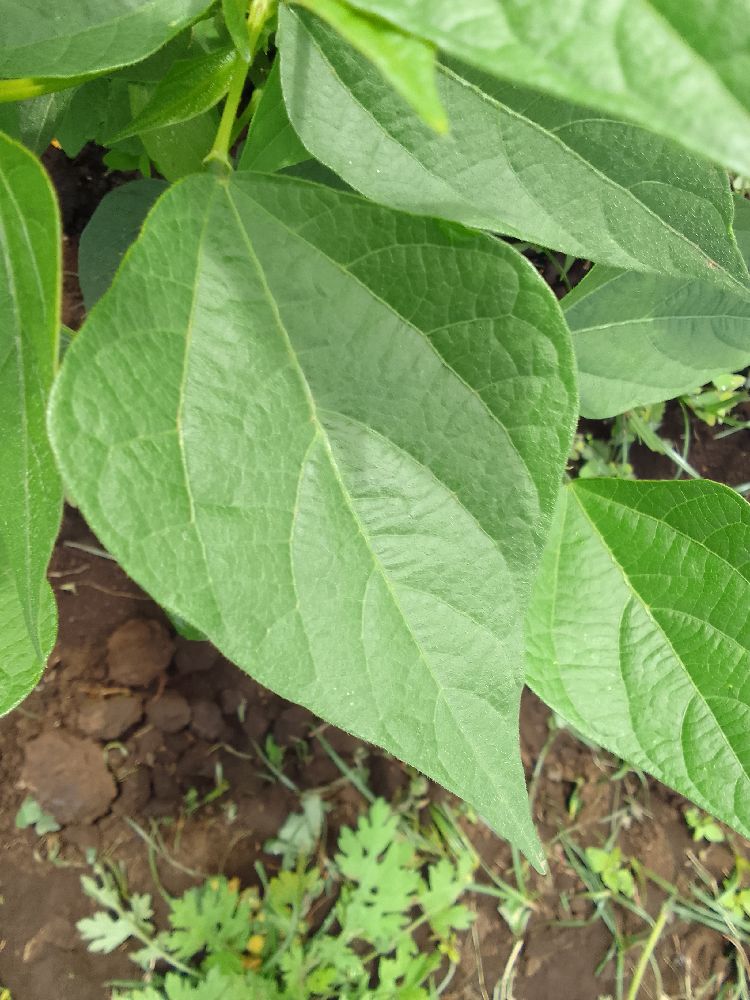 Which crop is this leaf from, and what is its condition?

common bean, healthy
